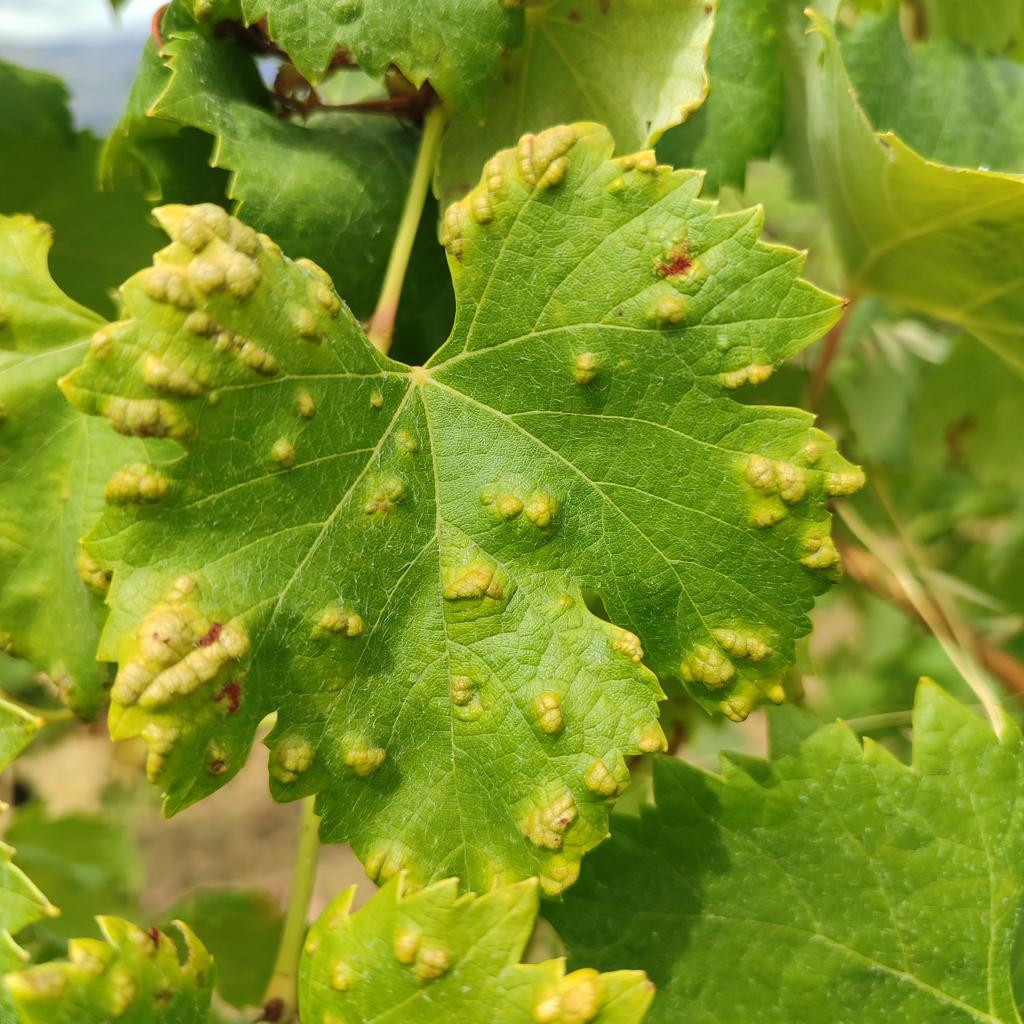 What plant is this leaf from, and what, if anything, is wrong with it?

grapevine, erineum mite
